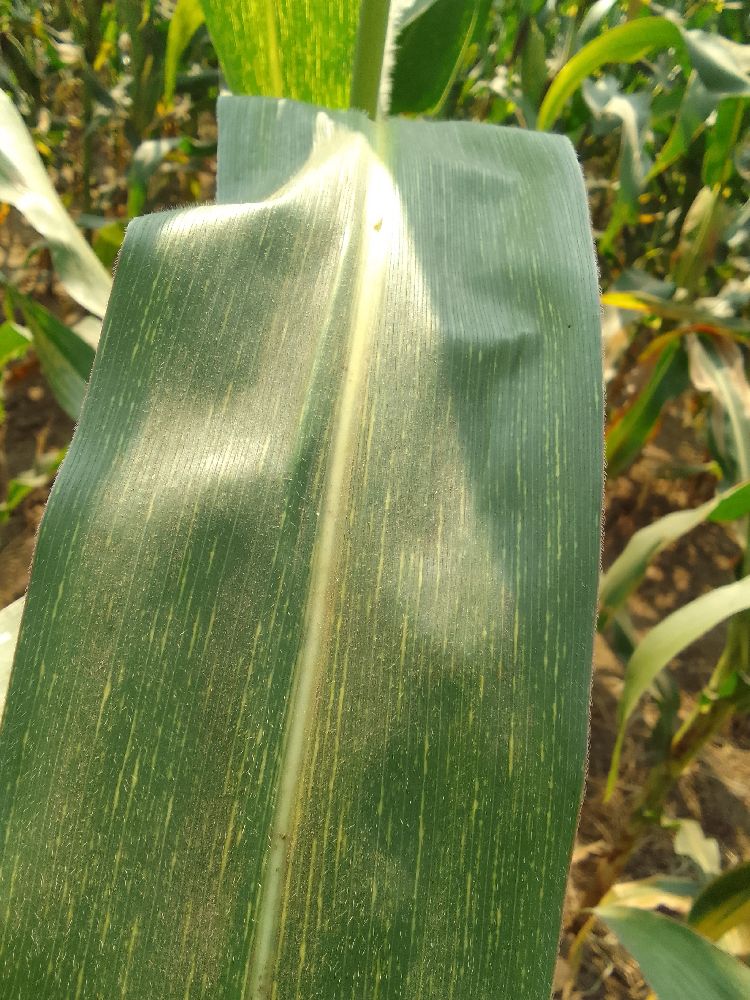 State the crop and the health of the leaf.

maize, maize streak virus
